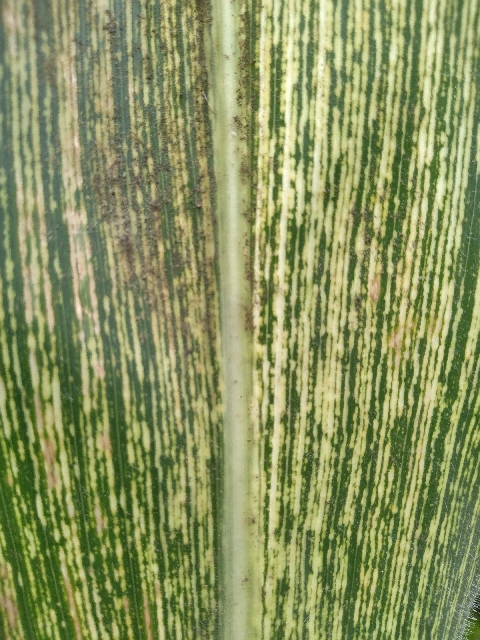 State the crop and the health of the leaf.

maize, maize streak virus
